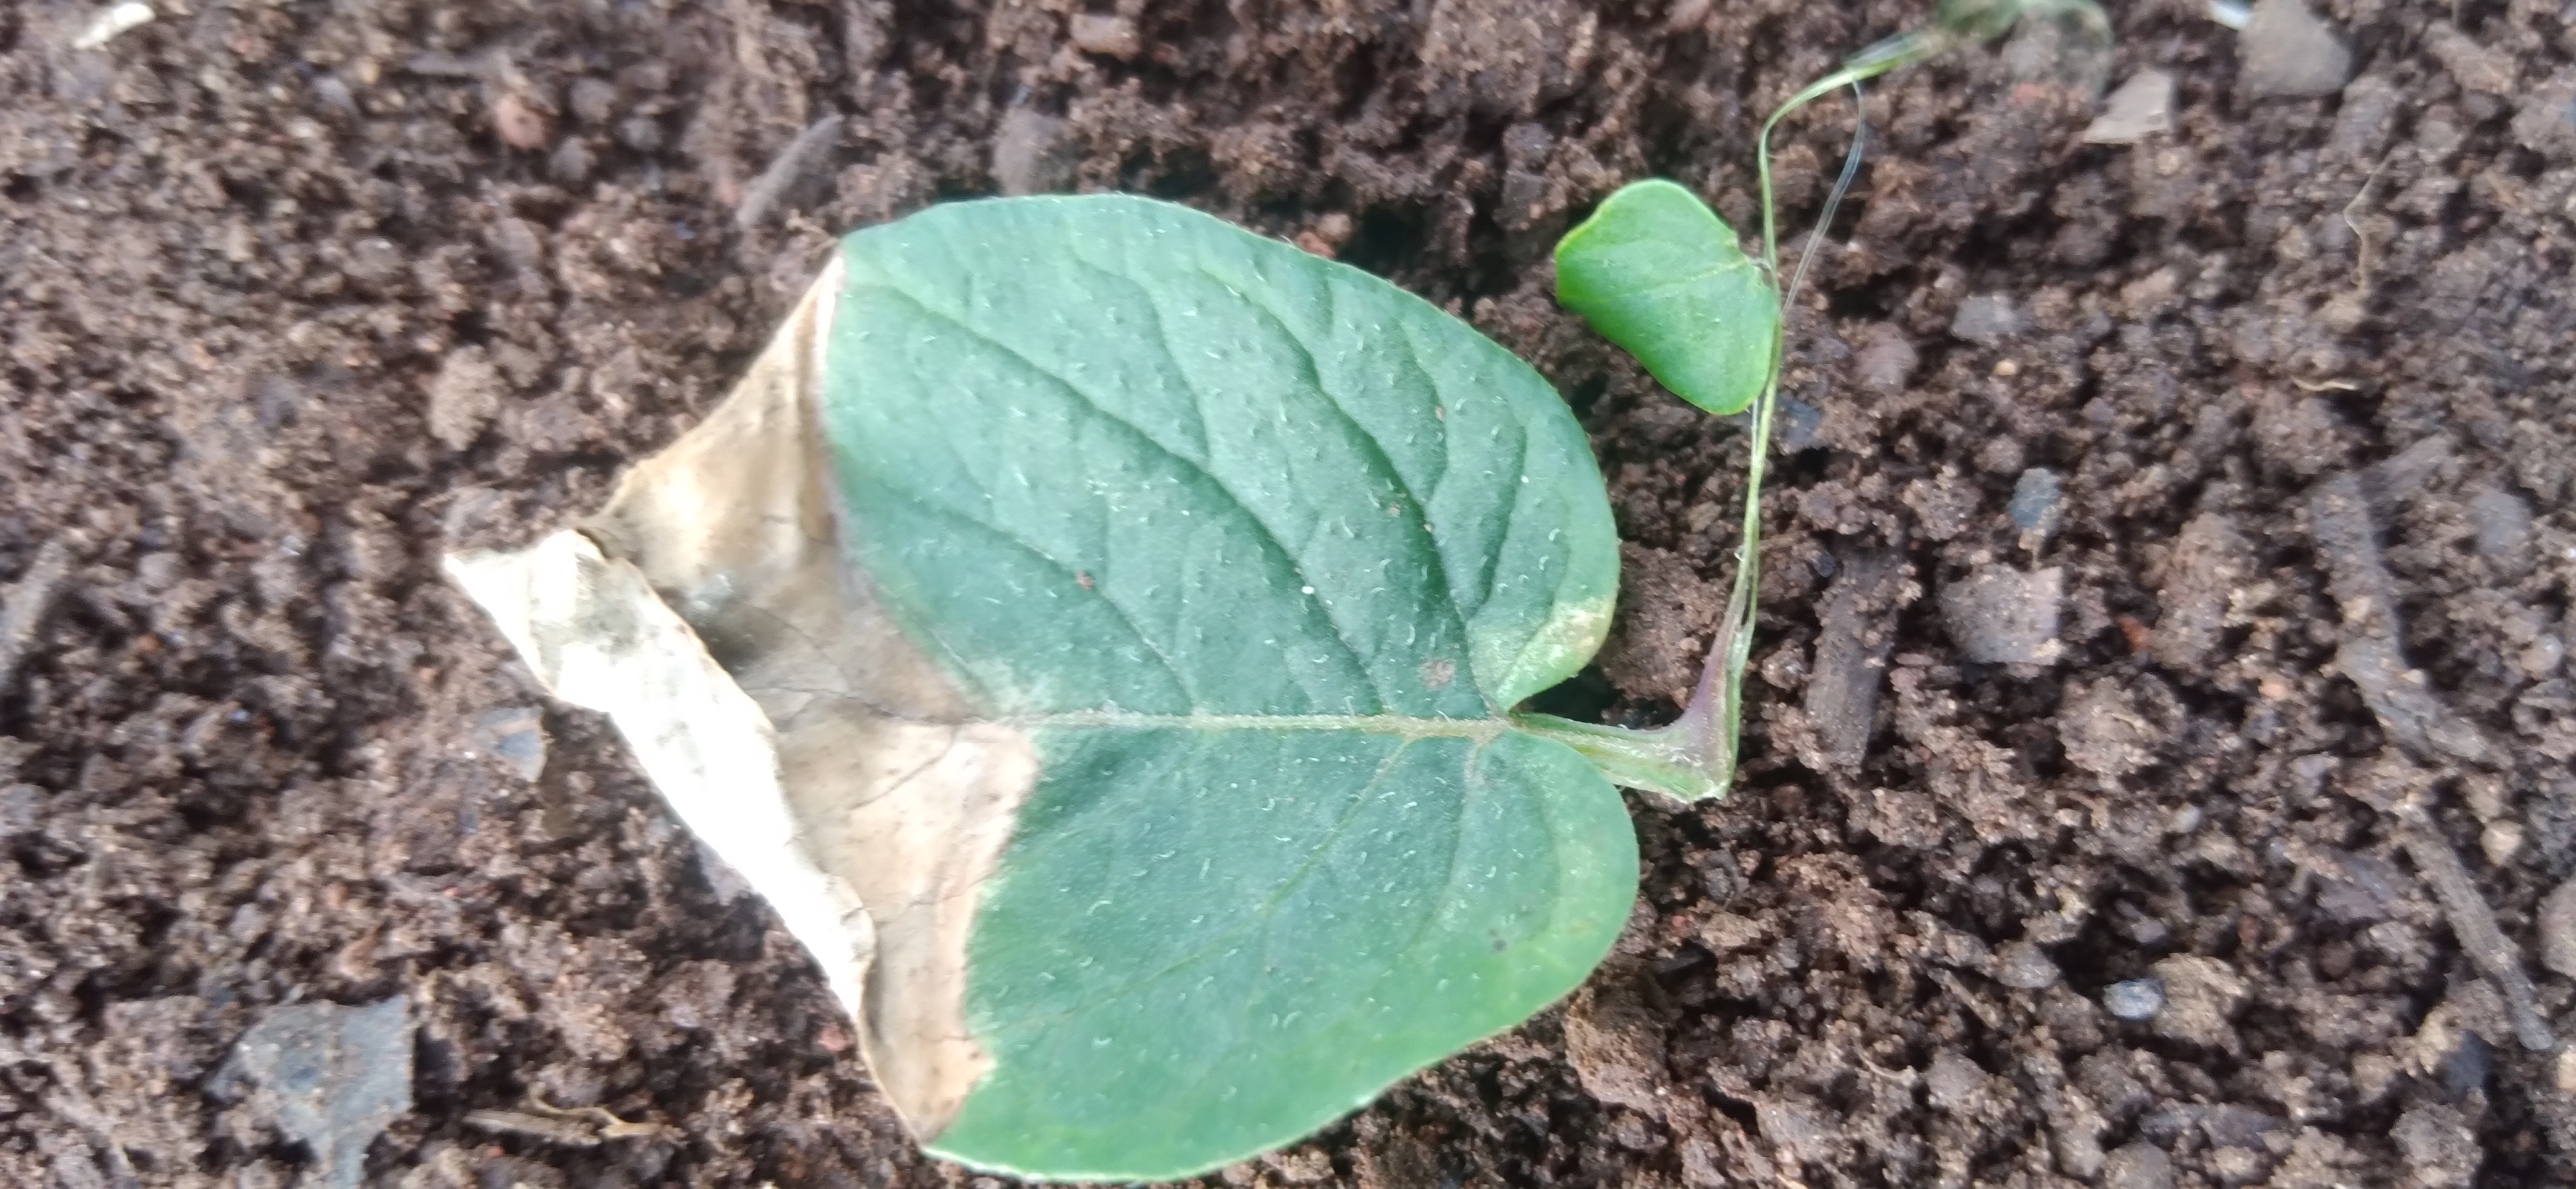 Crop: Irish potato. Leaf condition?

early blight
